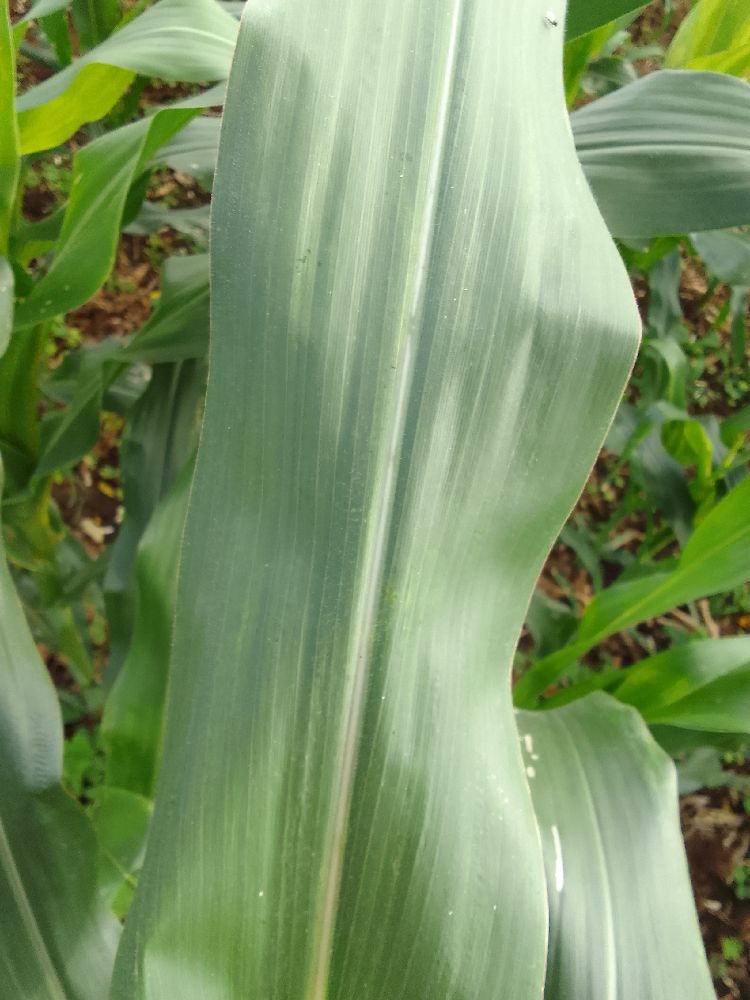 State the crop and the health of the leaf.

maize, healthy
